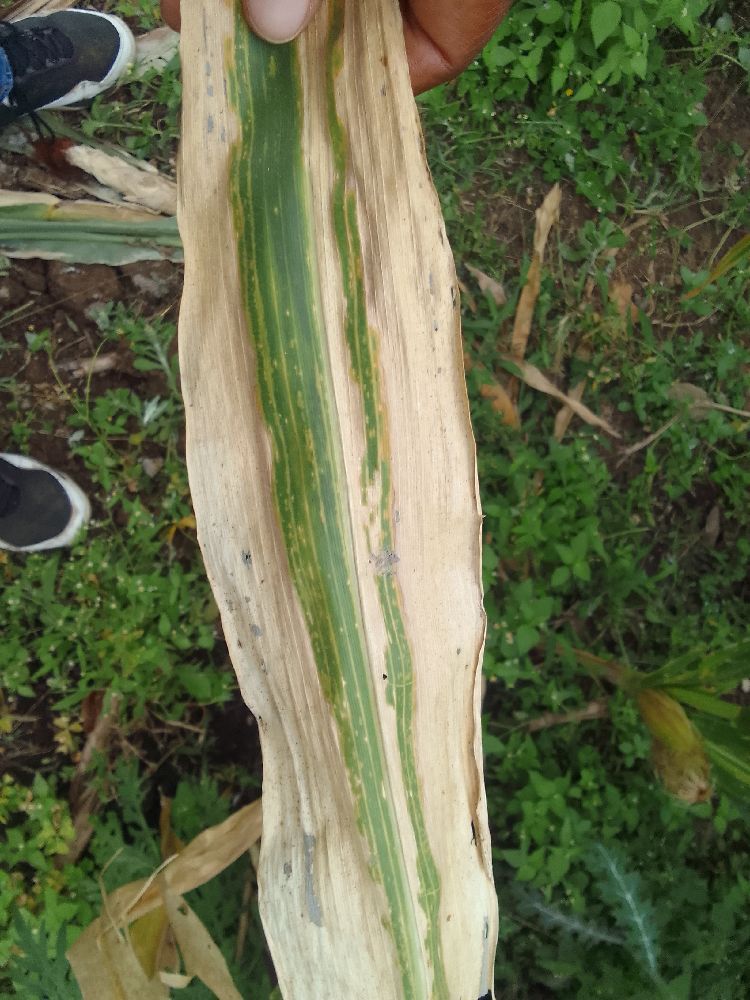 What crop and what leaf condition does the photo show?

maize, maize lethal necrosis
